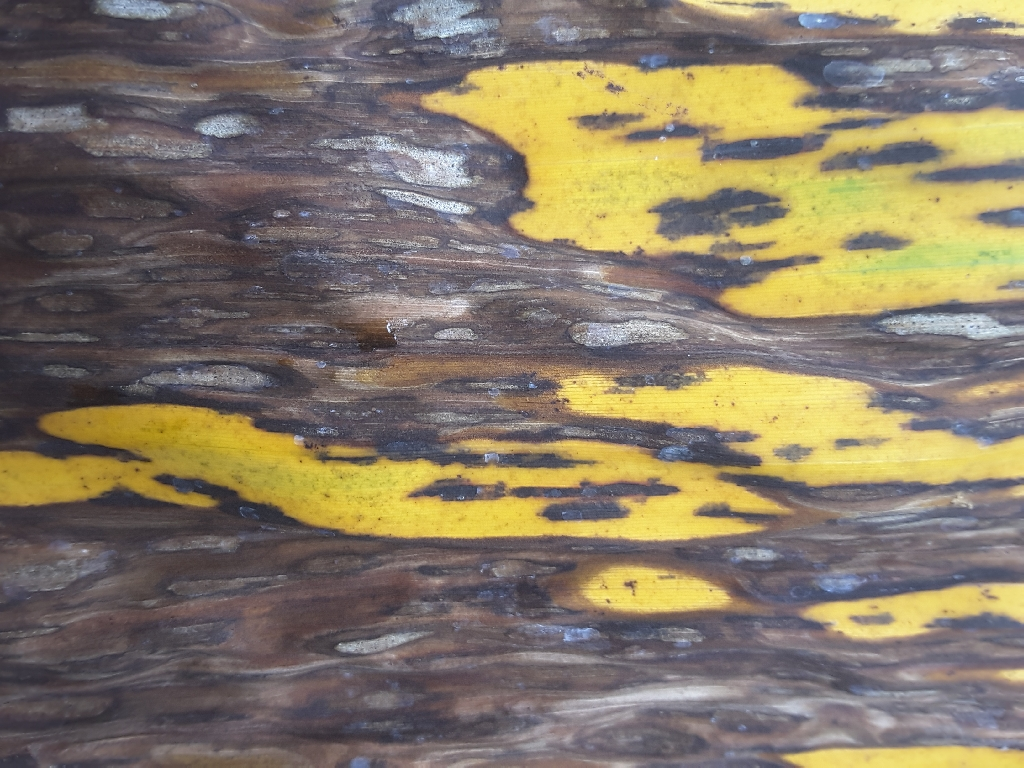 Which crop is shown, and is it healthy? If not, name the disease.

banana, black sigatoka
